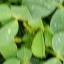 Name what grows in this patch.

unstructured weed
